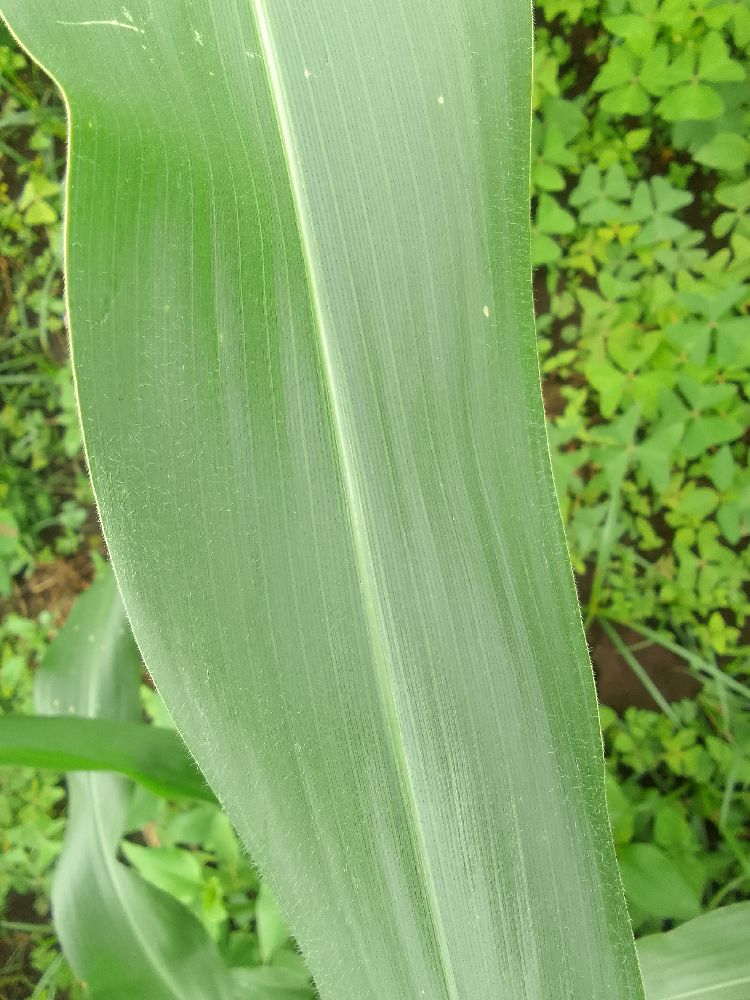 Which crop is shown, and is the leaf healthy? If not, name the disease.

maize, healthy
